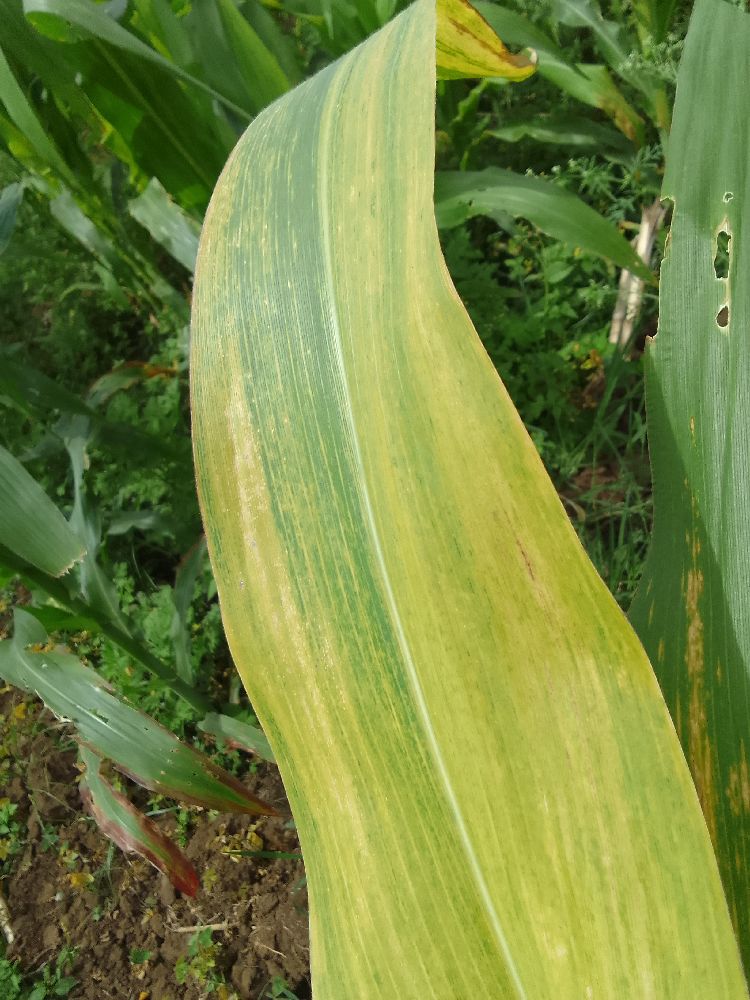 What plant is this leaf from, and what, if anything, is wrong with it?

maize, maize lethal necrosis
